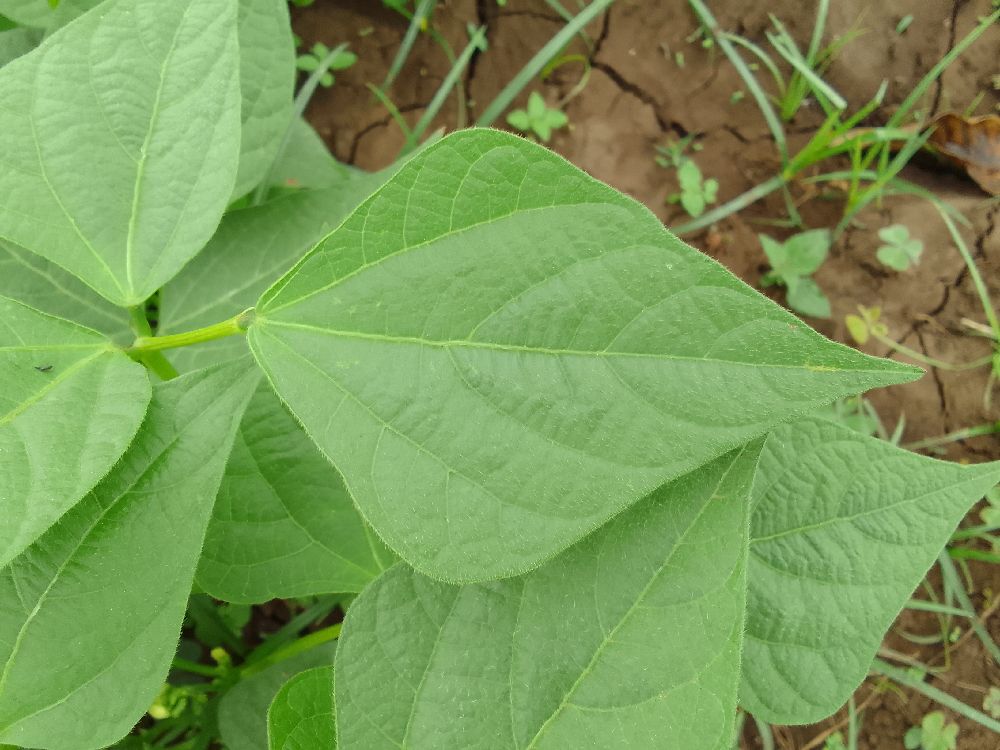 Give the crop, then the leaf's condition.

common bean, healthy
